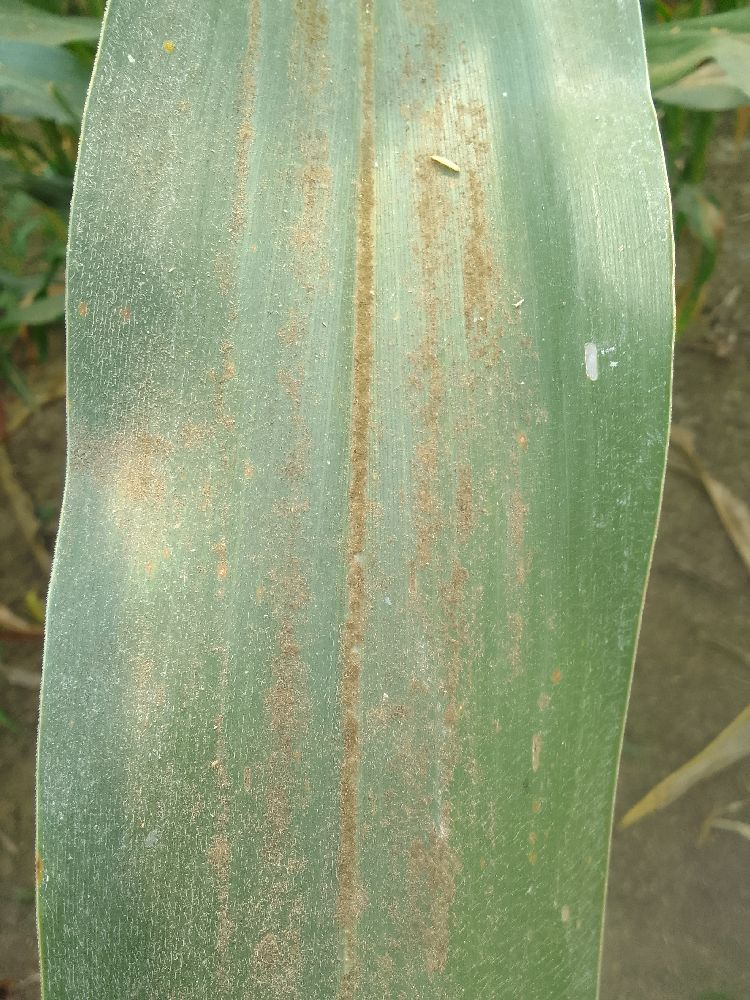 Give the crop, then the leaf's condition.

maize, healthy
